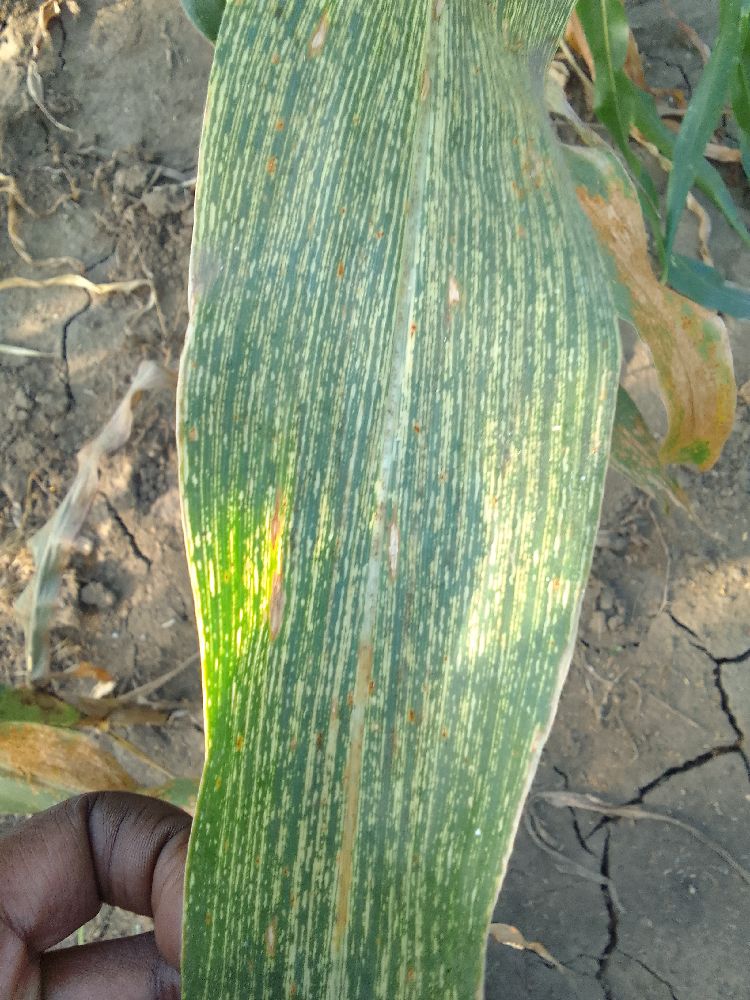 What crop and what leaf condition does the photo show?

maize, maize streak virus
